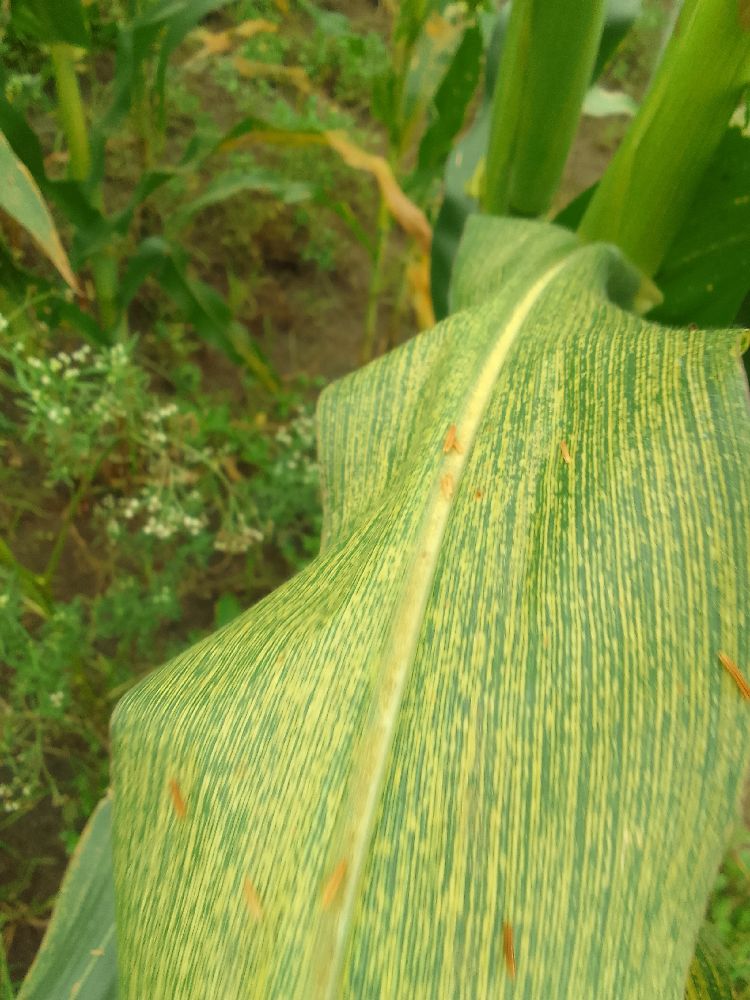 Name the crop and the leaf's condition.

maize, maize streak virus
